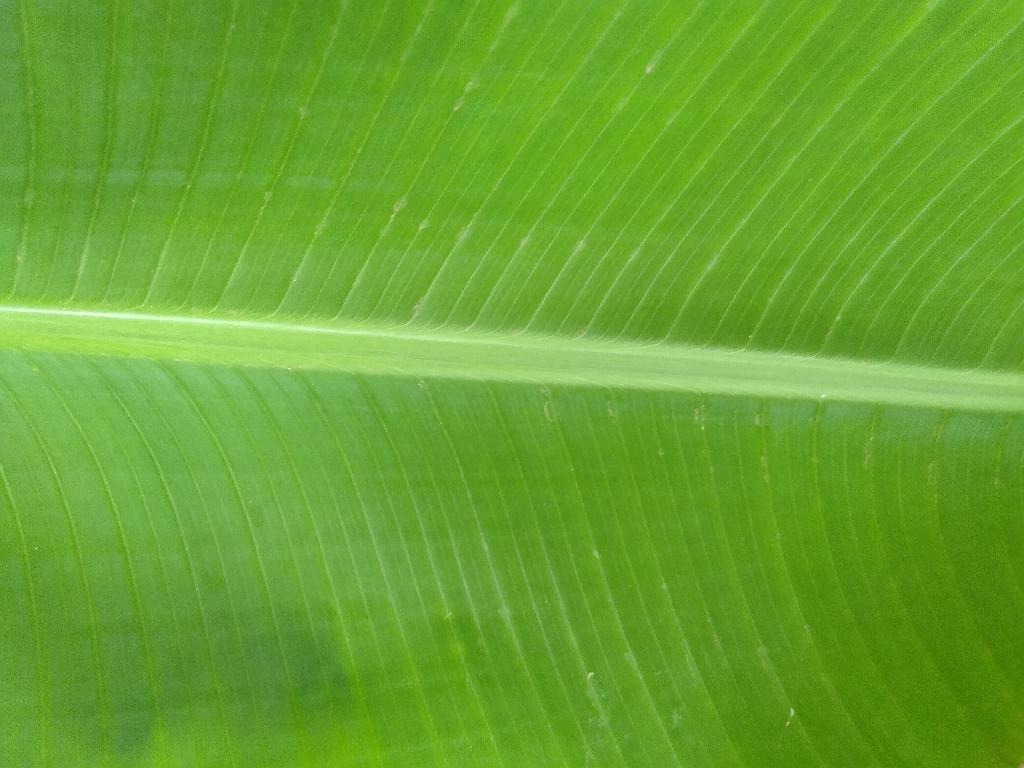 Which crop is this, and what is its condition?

banana, healthy
